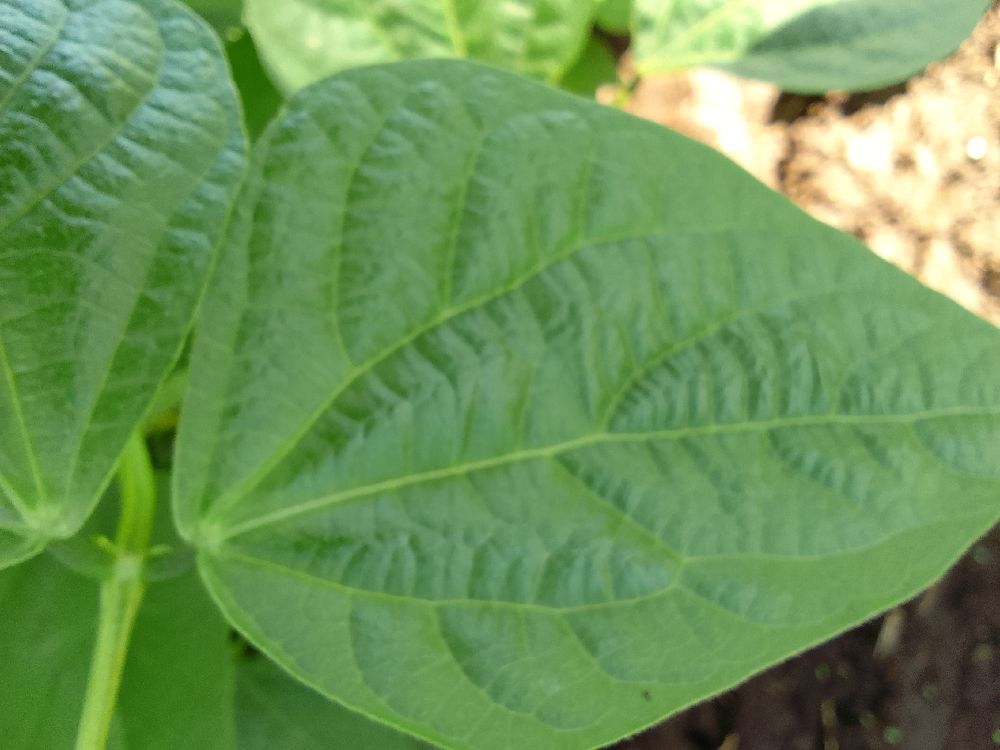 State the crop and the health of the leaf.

common bean, healthy
